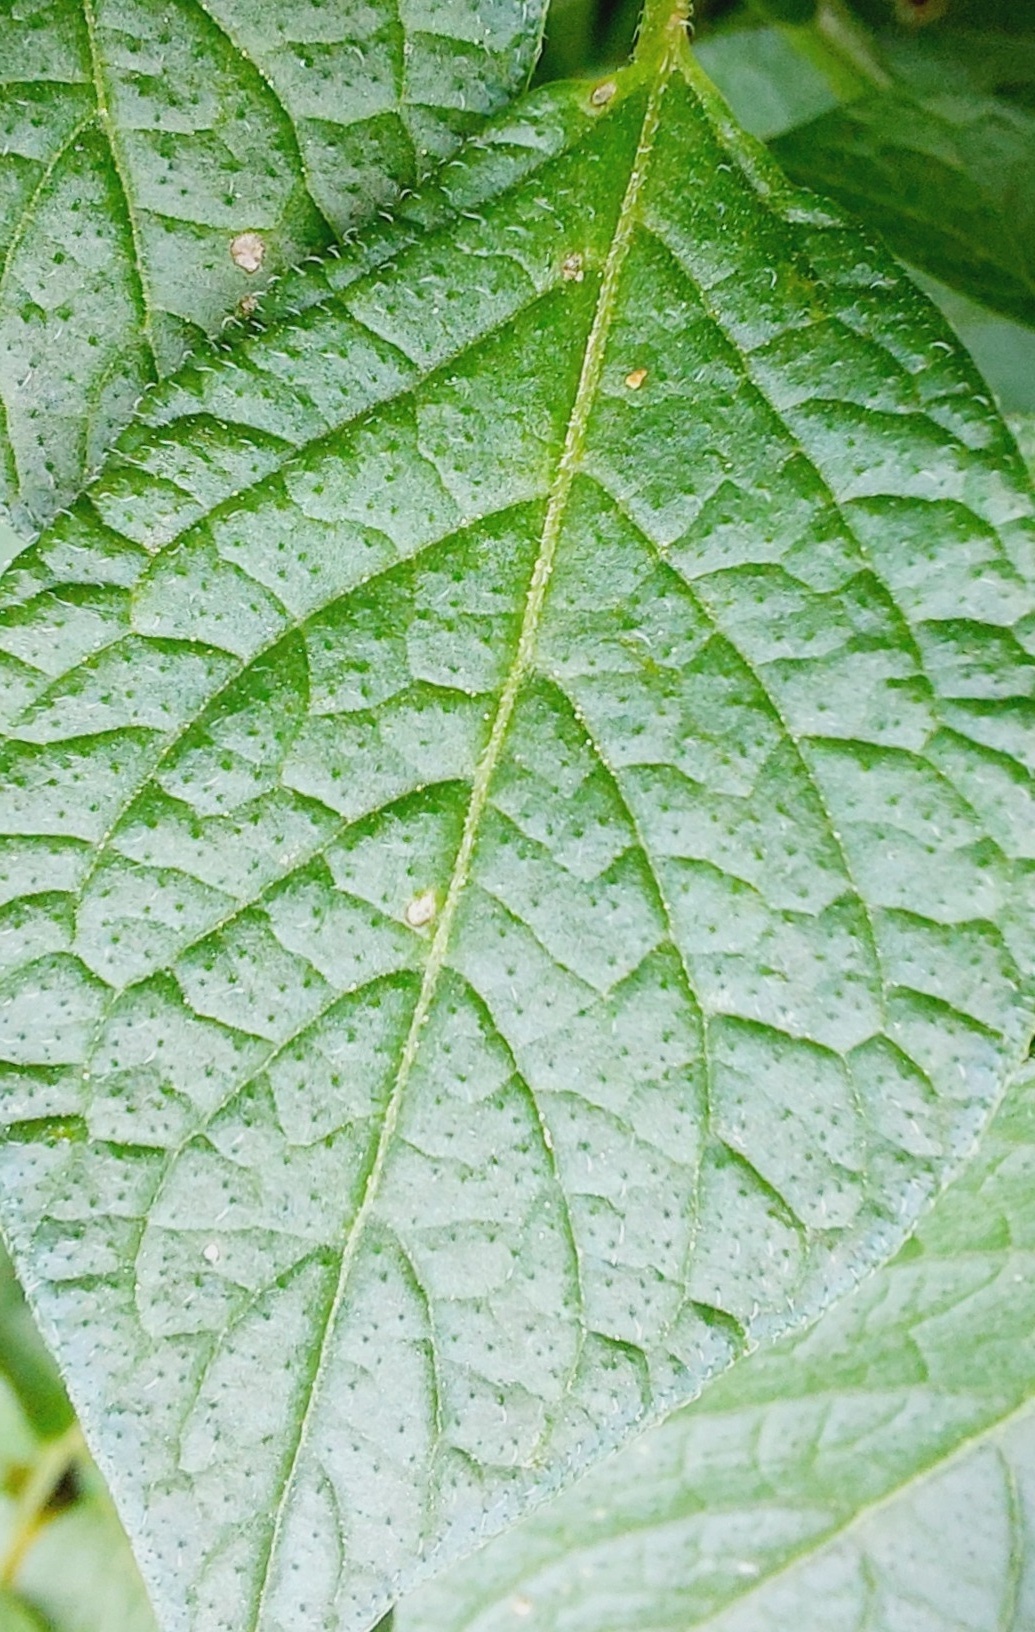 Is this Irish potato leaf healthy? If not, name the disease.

healthy
